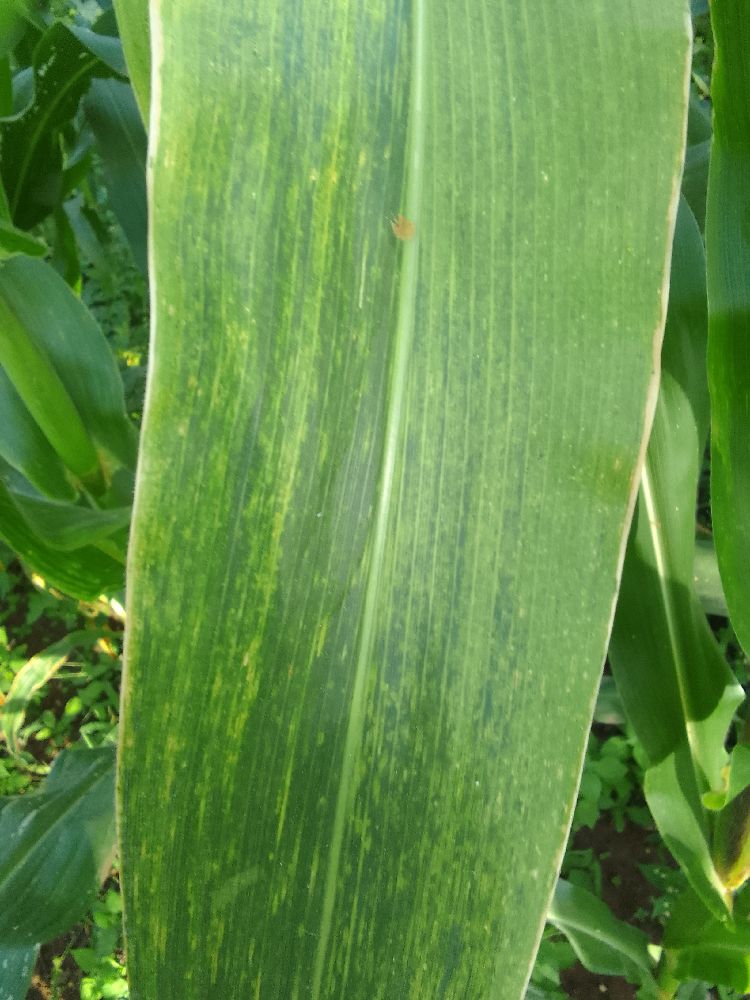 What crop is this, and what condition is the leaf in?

maize, maize lethal necrosis
